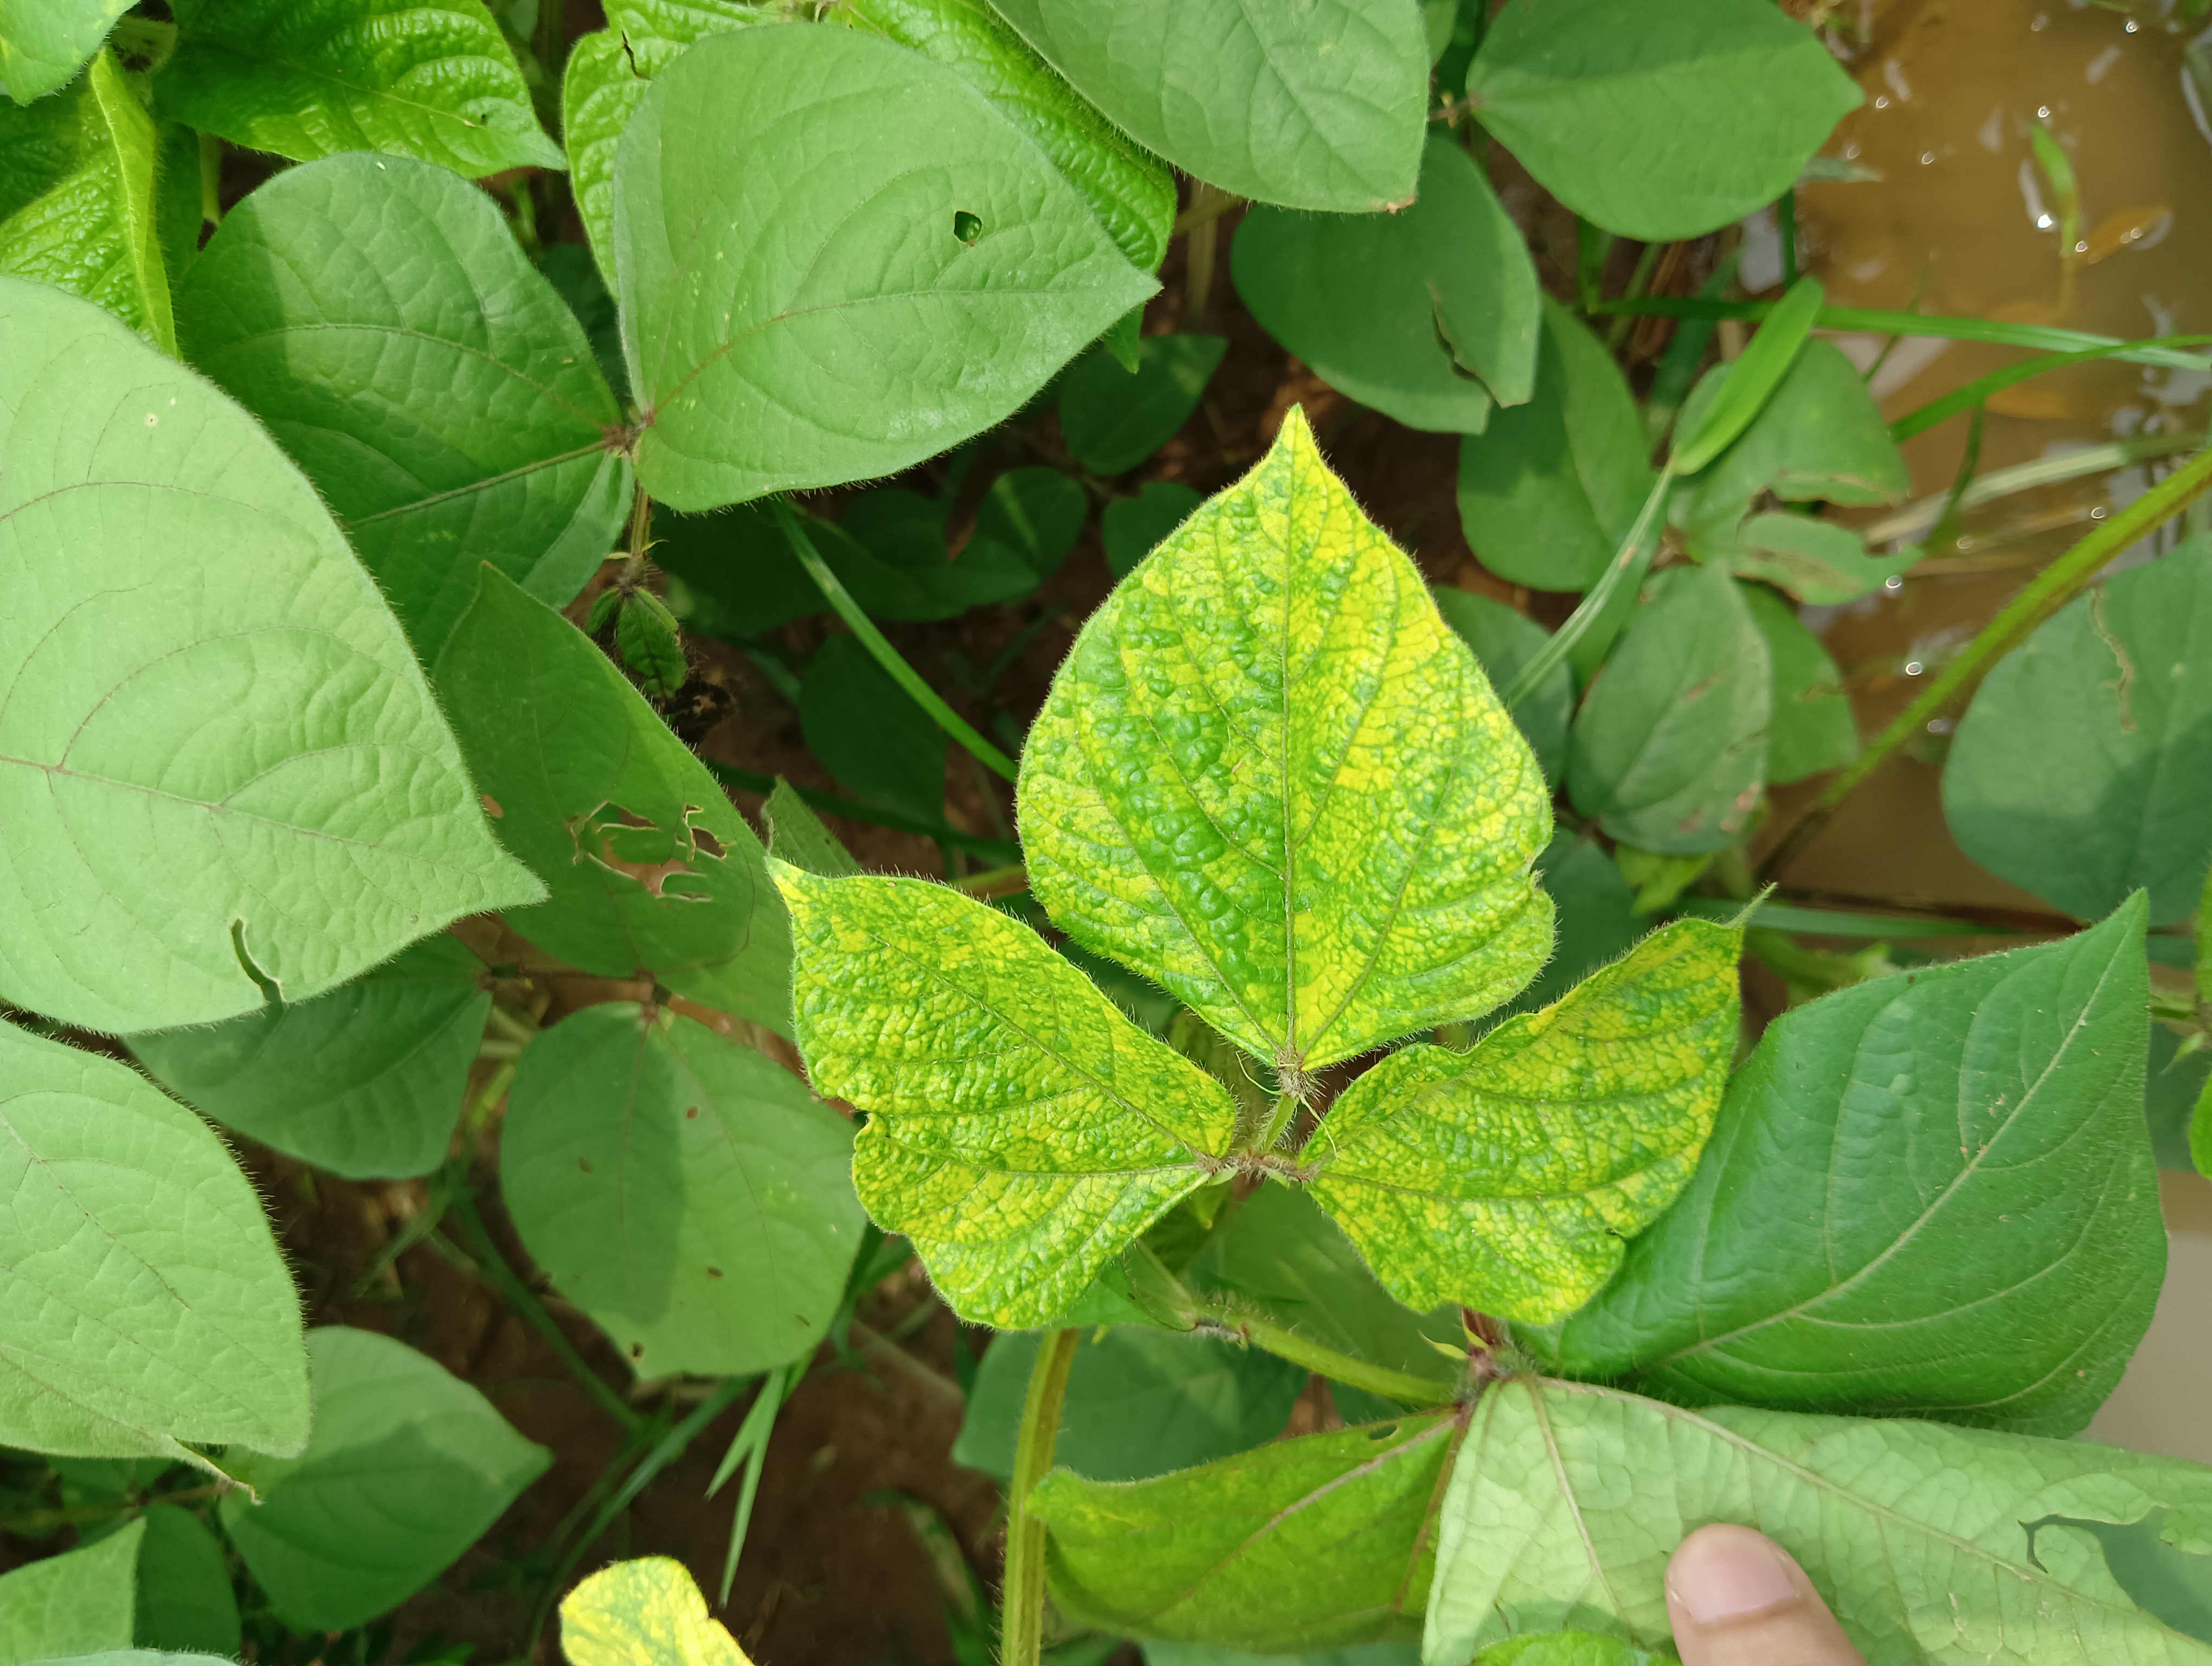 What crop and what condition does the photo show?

mungbean, yellow mosaic
